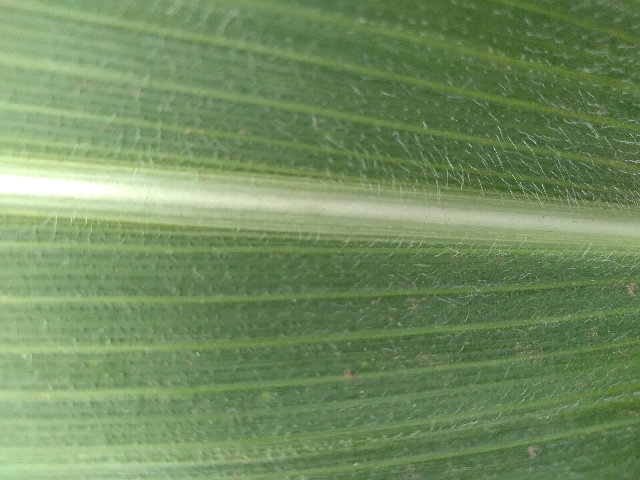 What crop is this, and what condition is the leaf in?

maize, healthy
